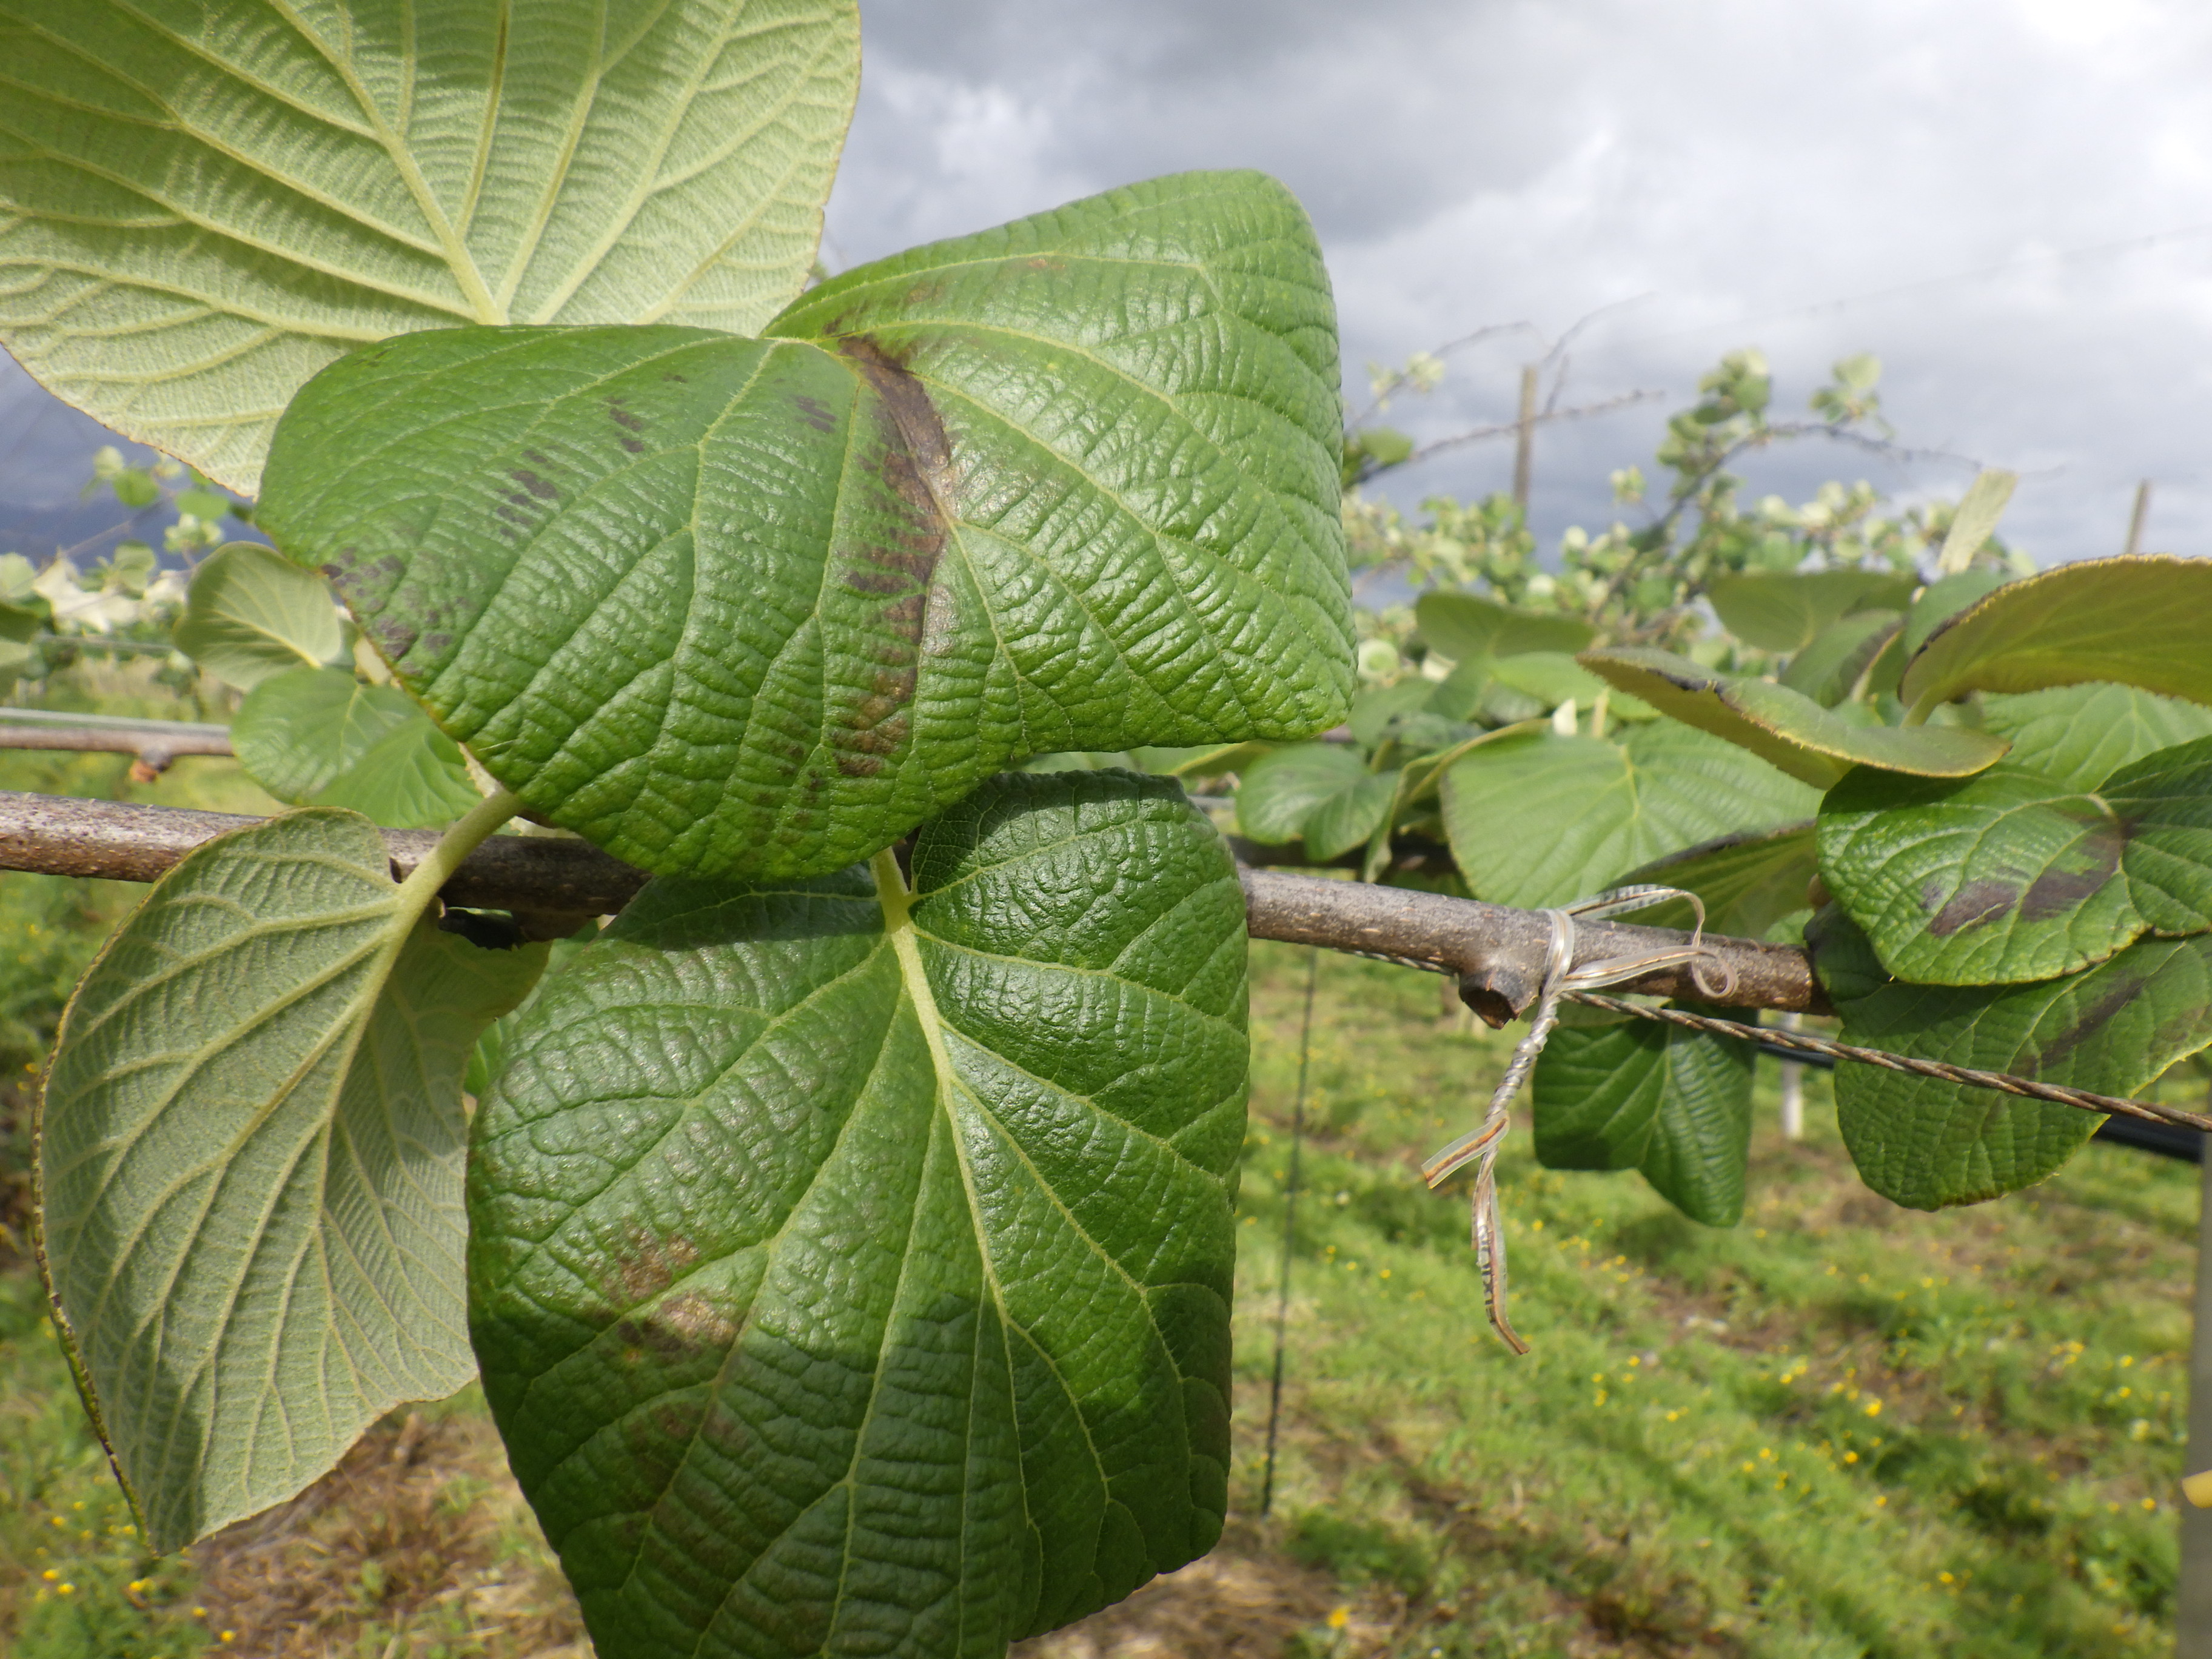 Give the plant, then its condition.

kiwi, mechanical damage
